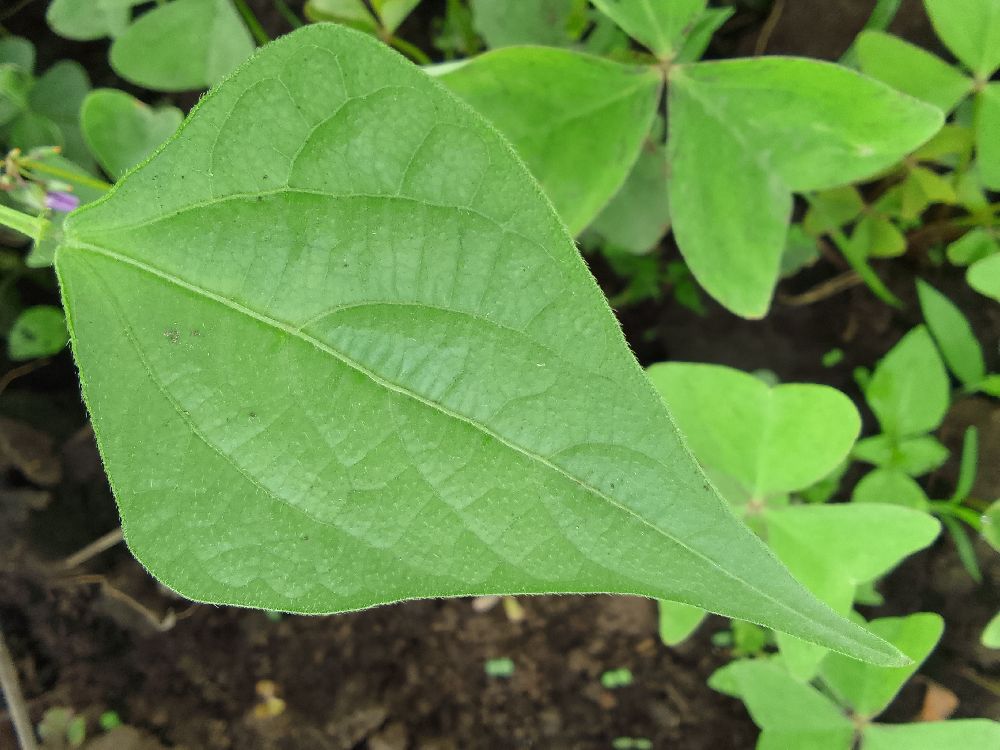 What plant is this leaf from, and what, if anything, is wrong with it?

common bean, healthy
